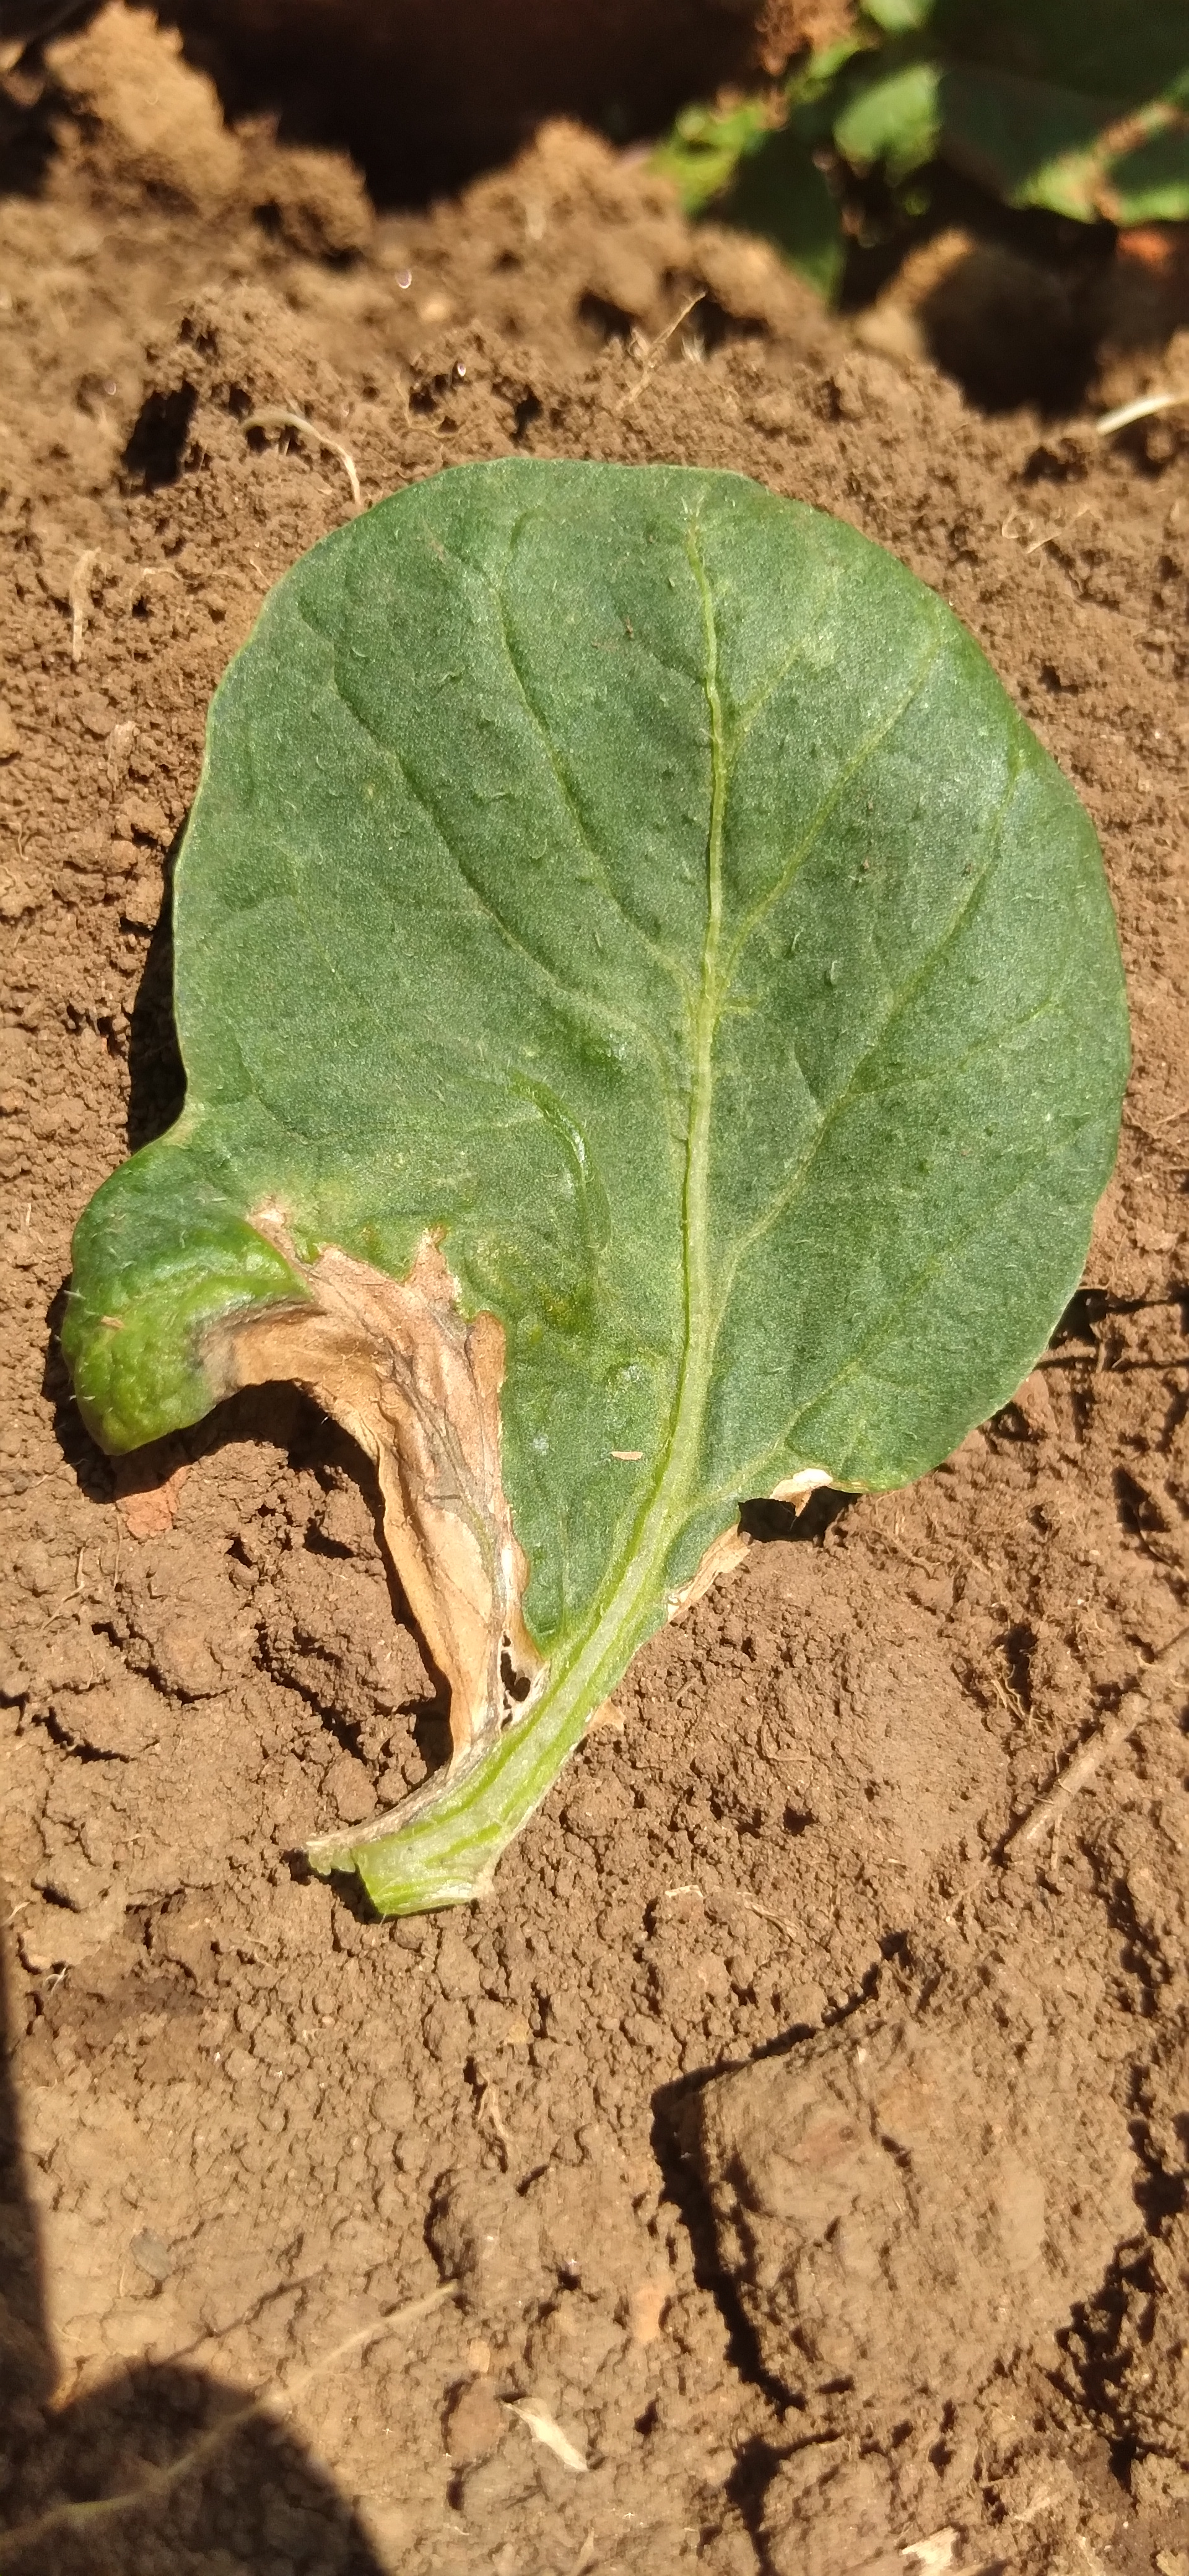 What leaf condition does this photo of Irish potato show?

early blight
